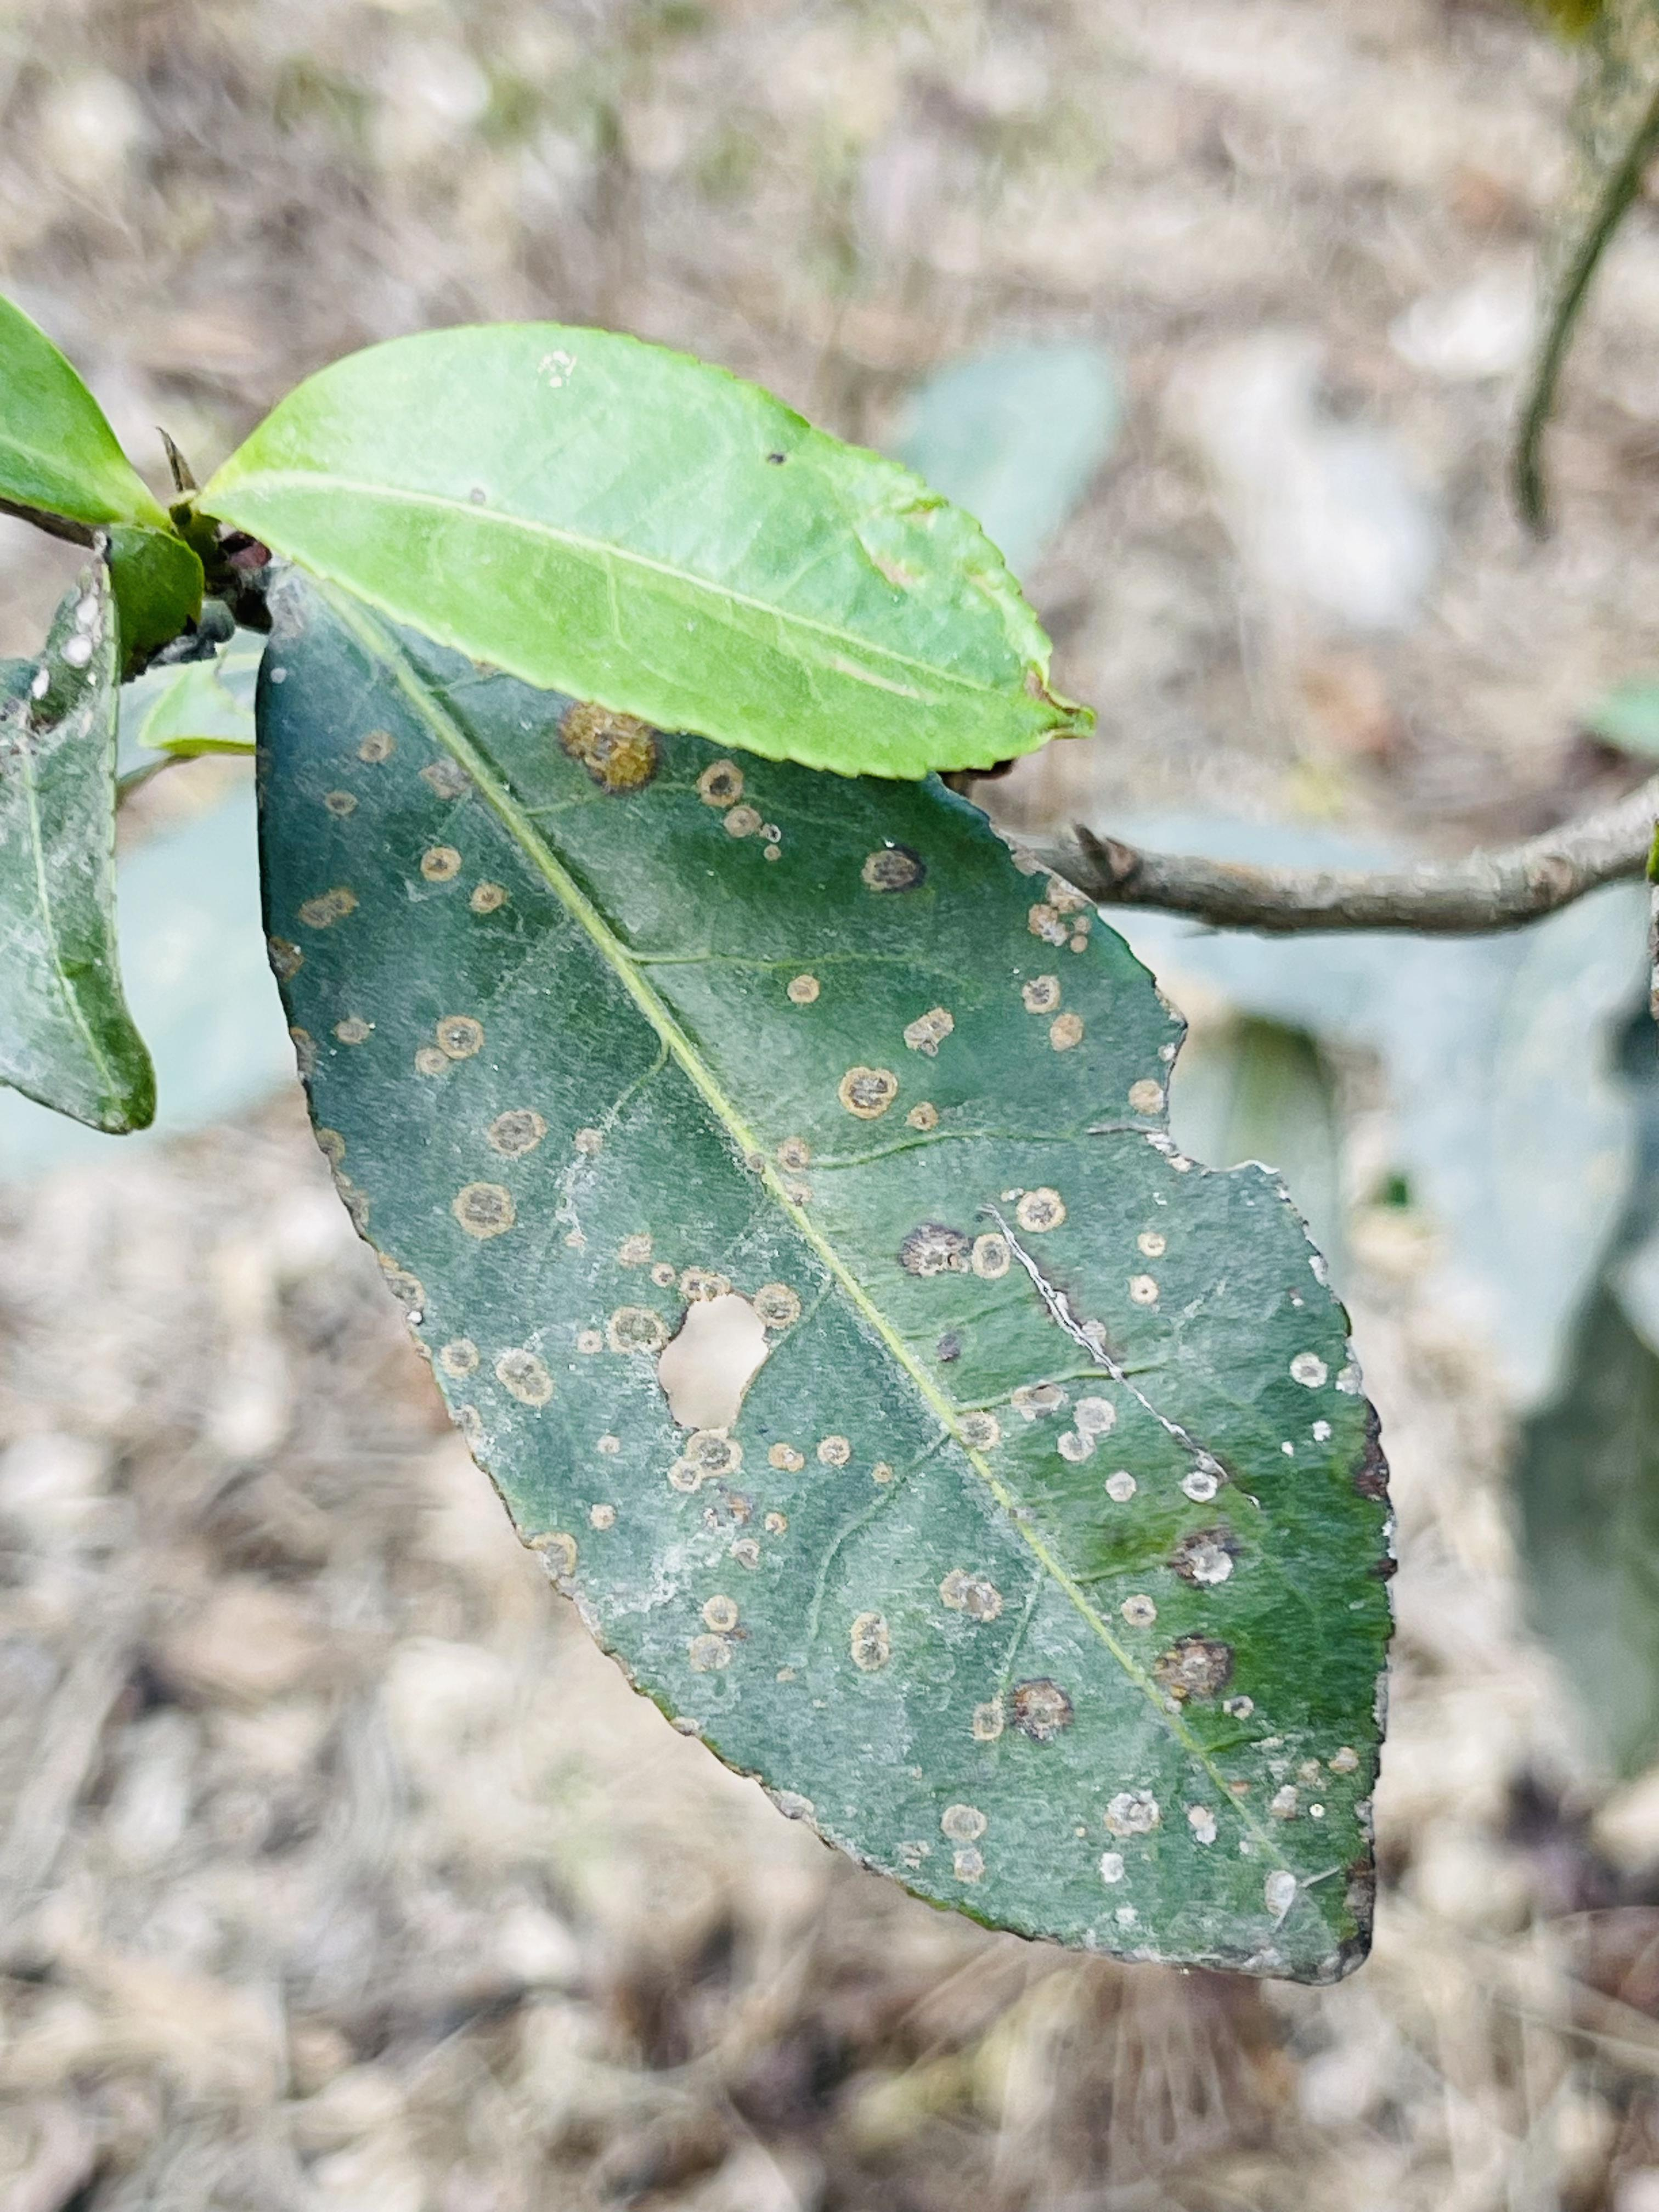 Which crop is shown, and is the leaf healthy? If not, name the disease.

tea, red rust
